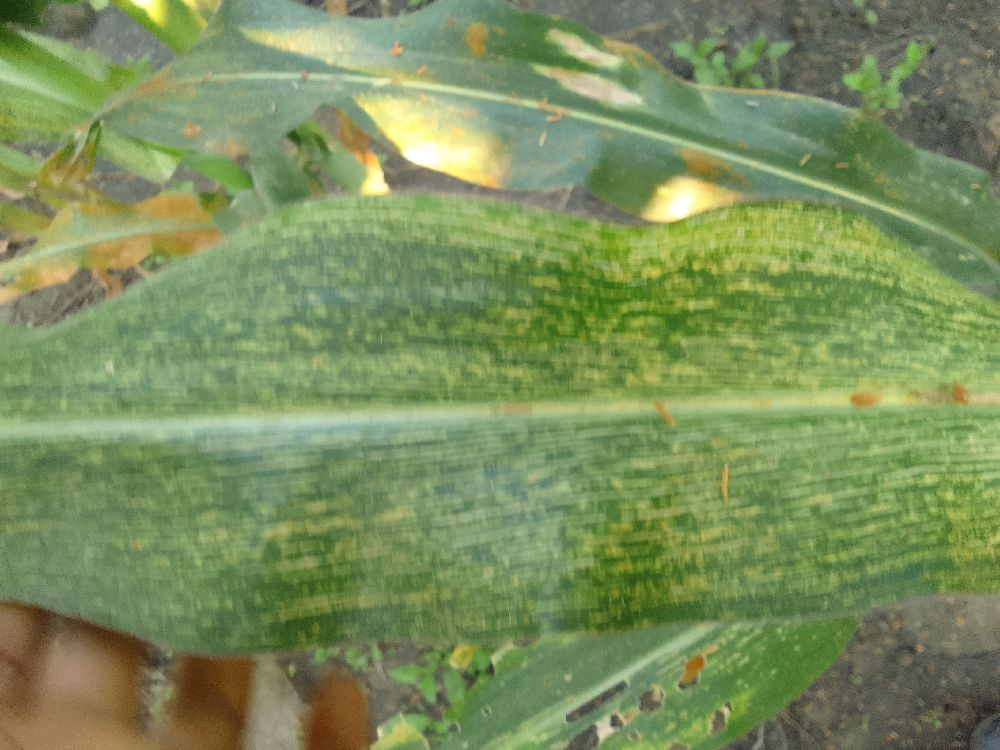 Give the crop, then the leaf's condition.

maize, maize streak virus
